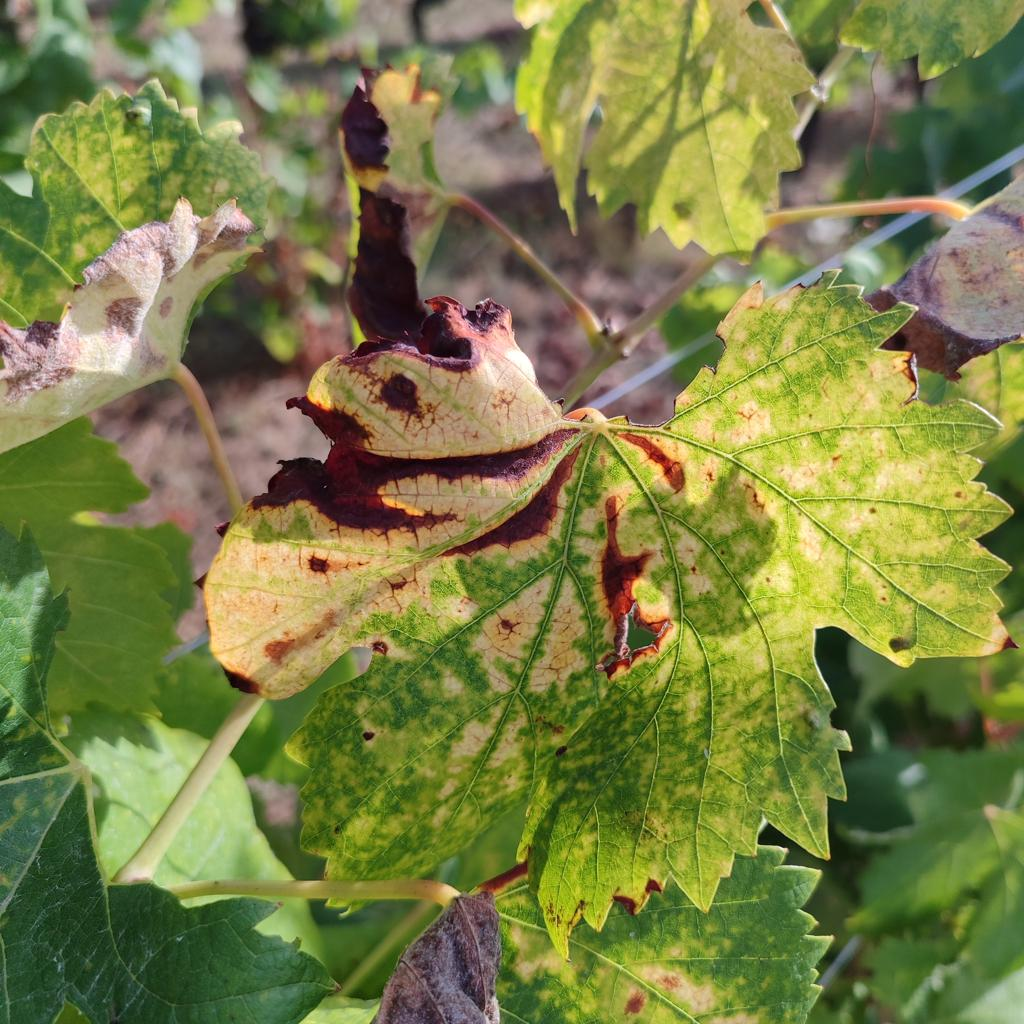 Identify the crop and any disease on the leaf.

grapevine, esca complex
